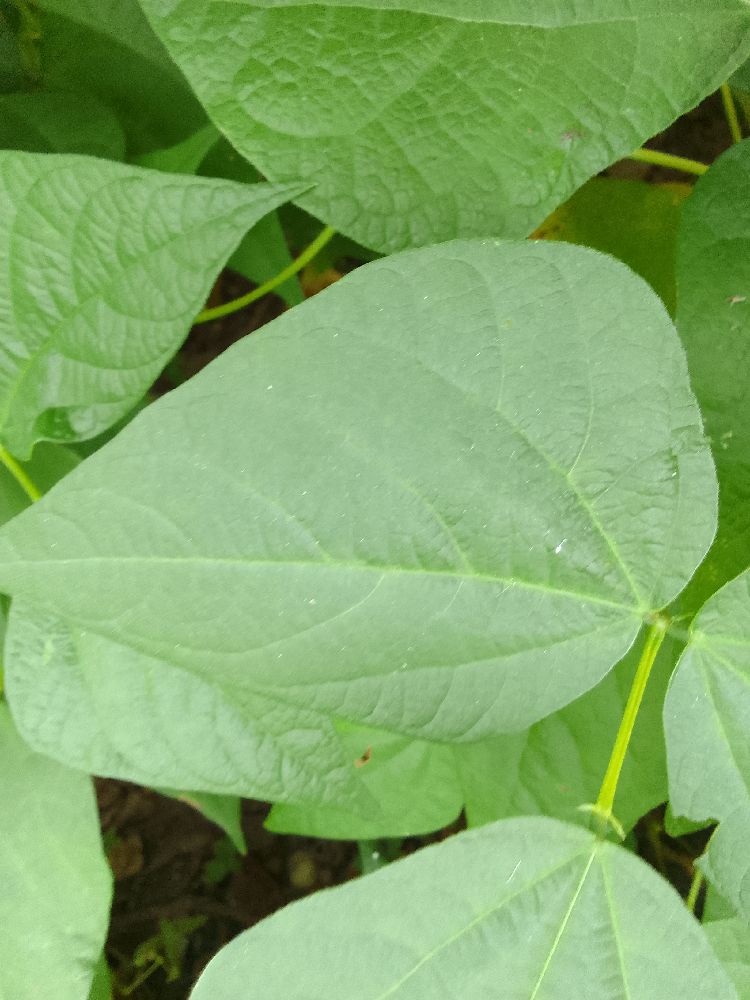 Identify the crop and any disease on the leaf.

common bean, healthy
